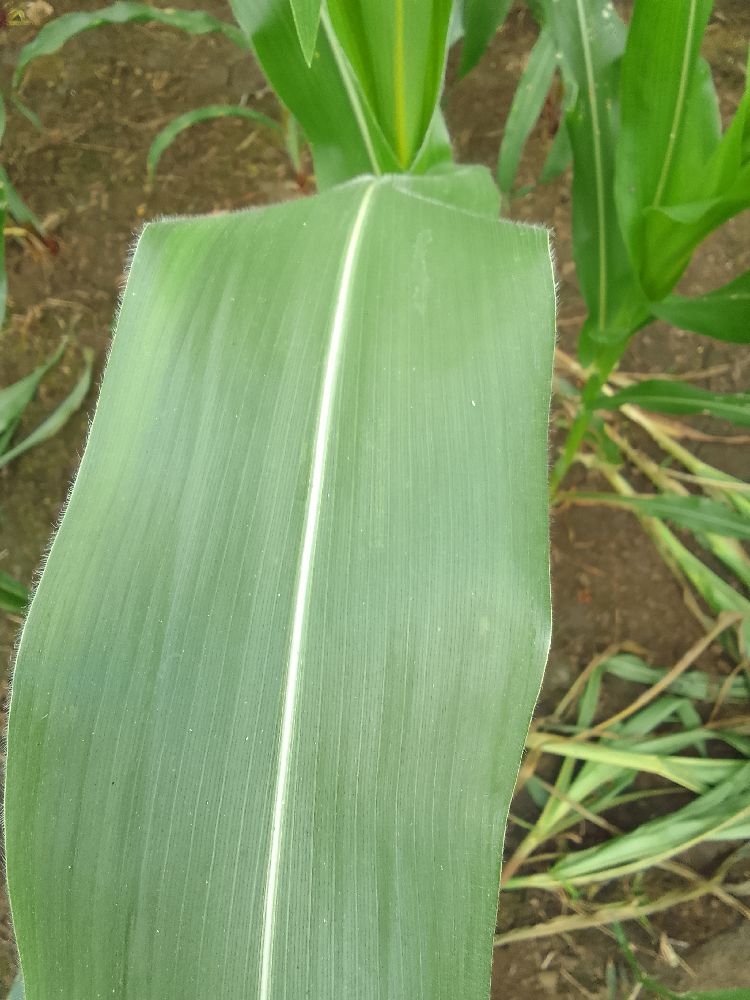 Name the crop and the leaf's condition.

maize, healthy
